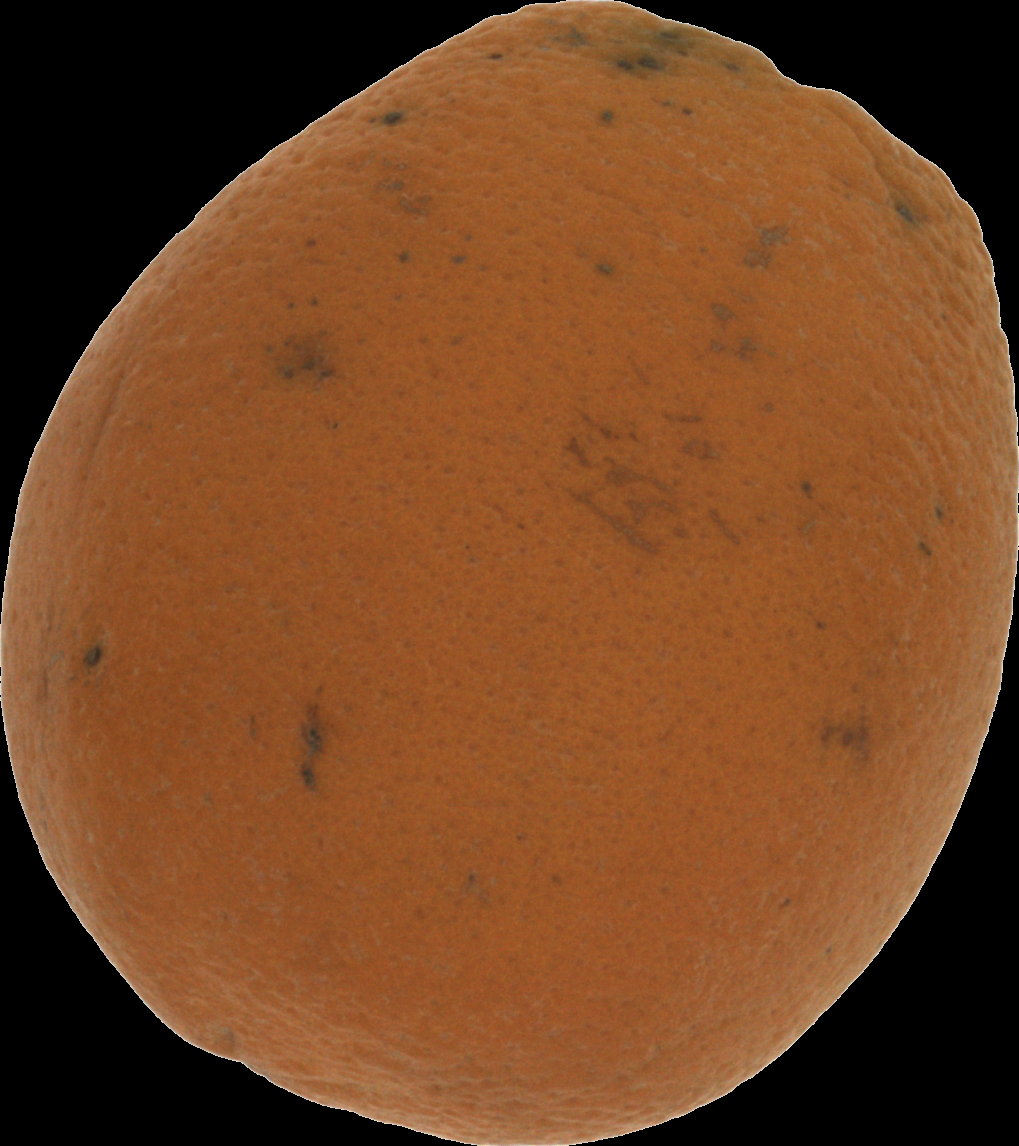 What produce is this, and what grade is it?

orange, bad
